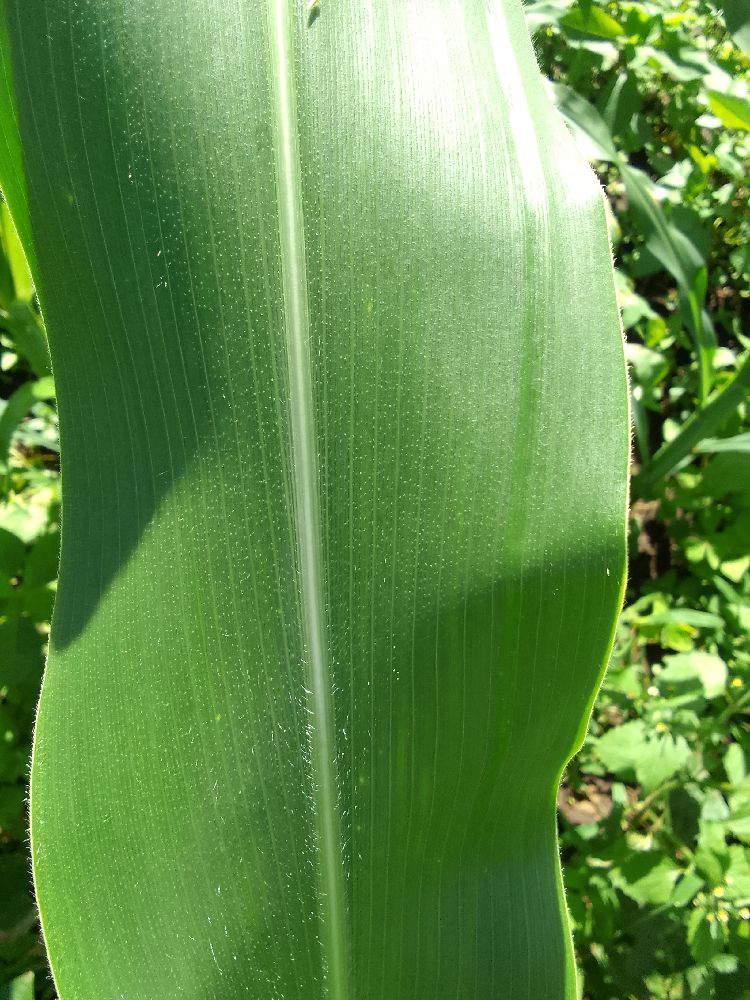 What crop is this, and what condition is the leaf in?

maize, healthy
